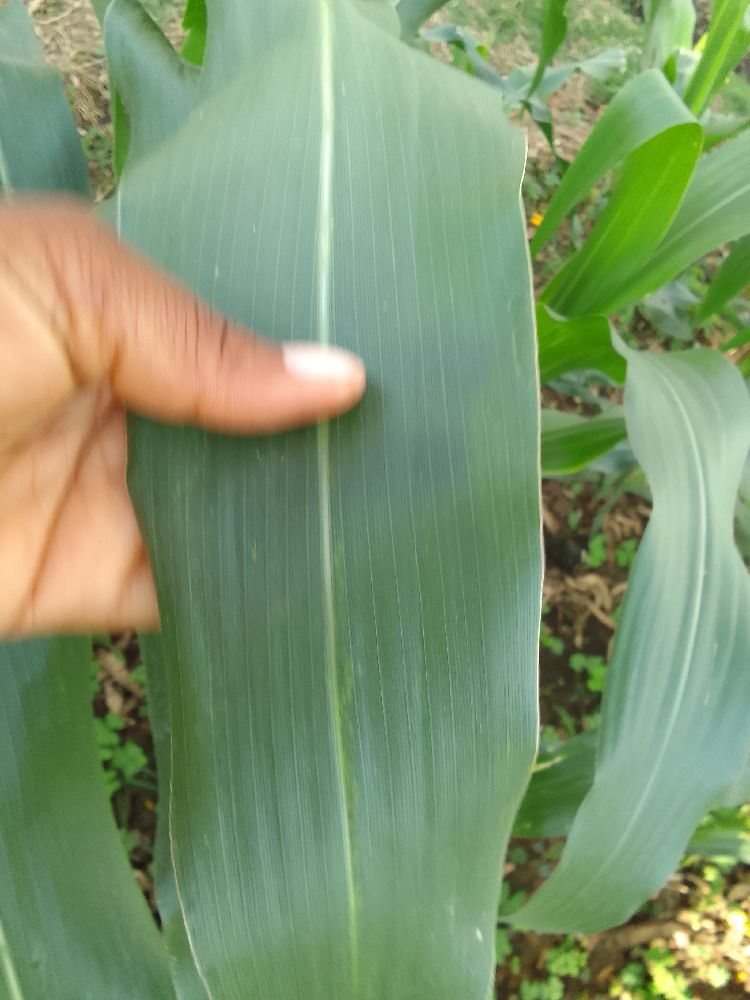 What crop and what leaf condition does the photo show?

maize, healthy
